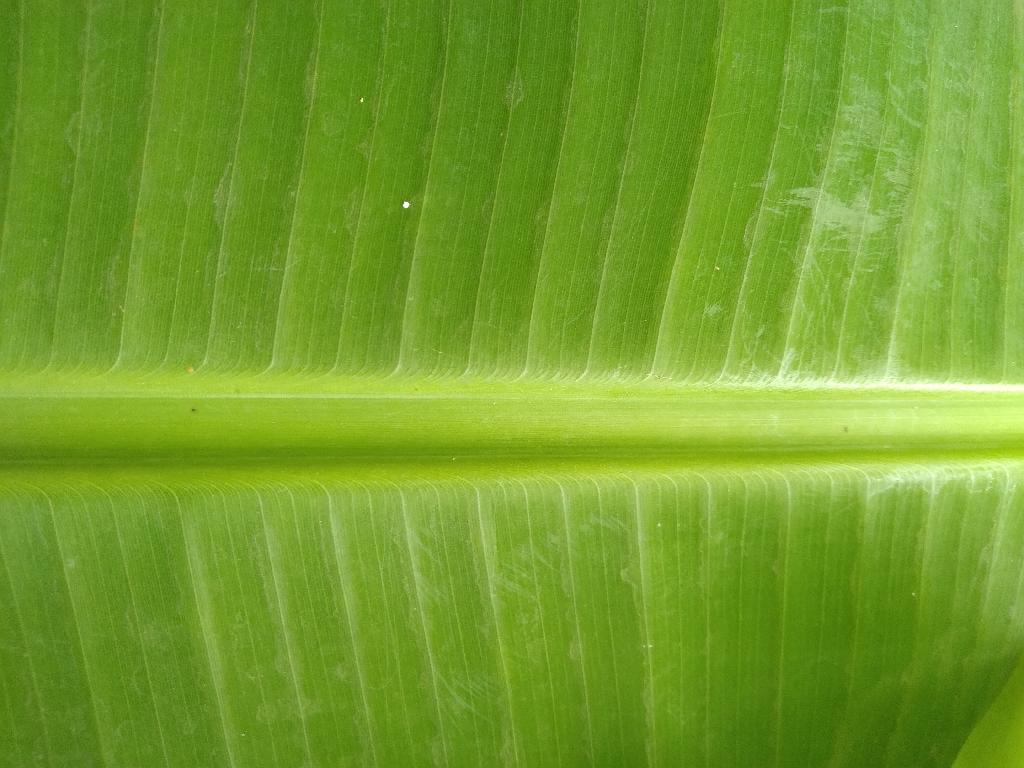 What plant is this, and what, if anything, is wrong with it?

banana, healthy
